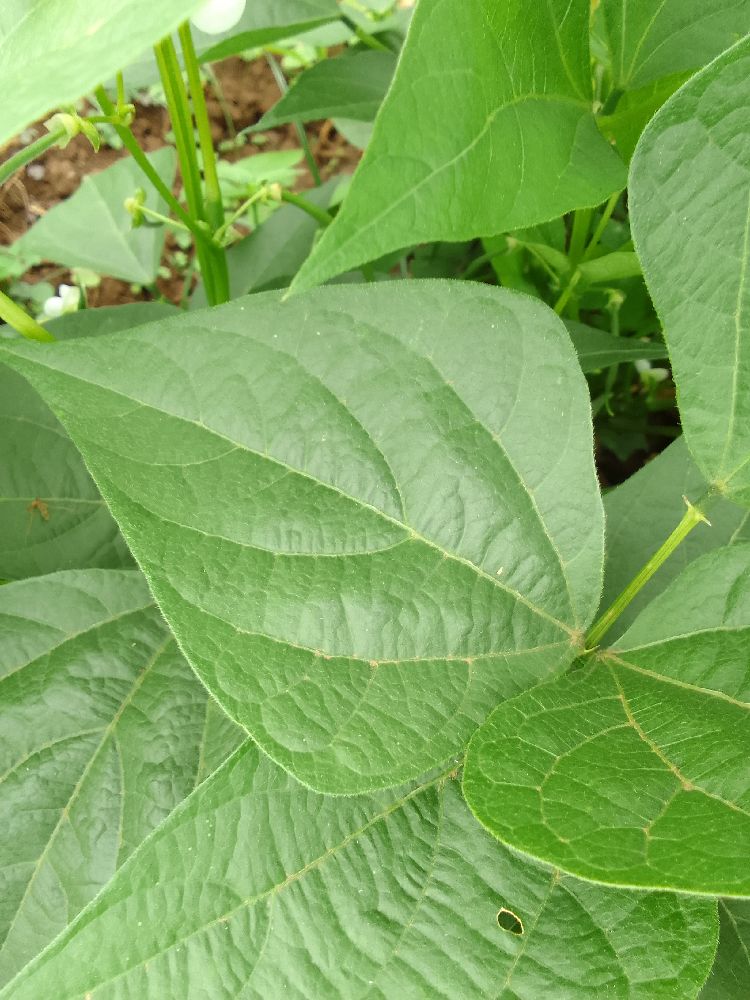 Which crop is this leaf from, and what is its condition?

common bean, healthy
